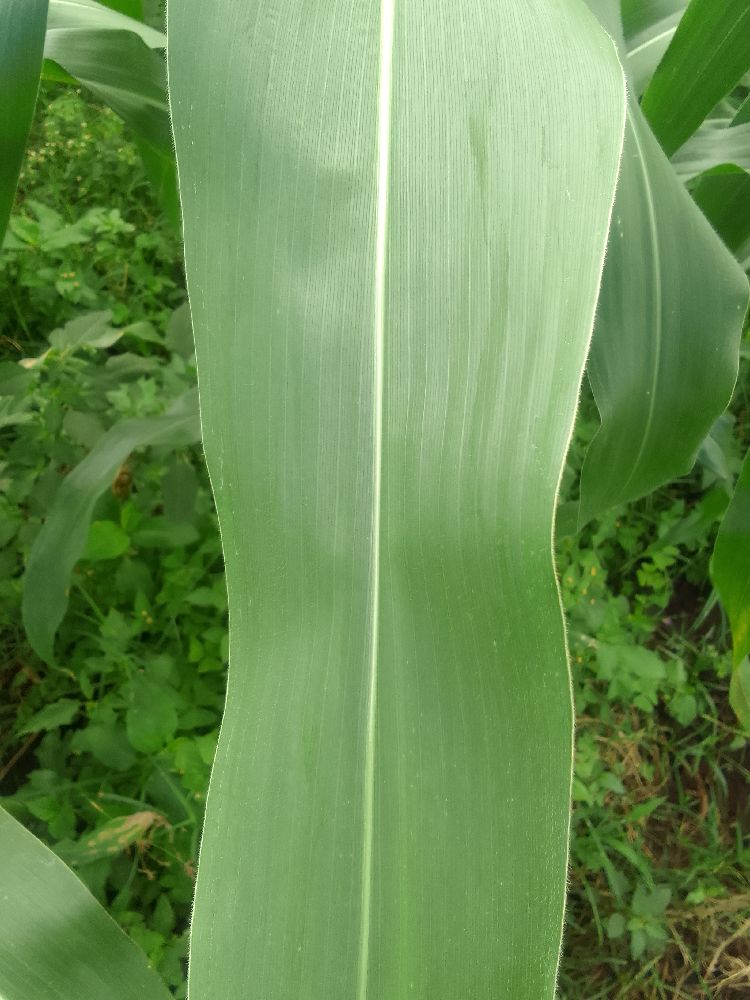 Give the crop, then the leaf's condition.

maize, healthy
